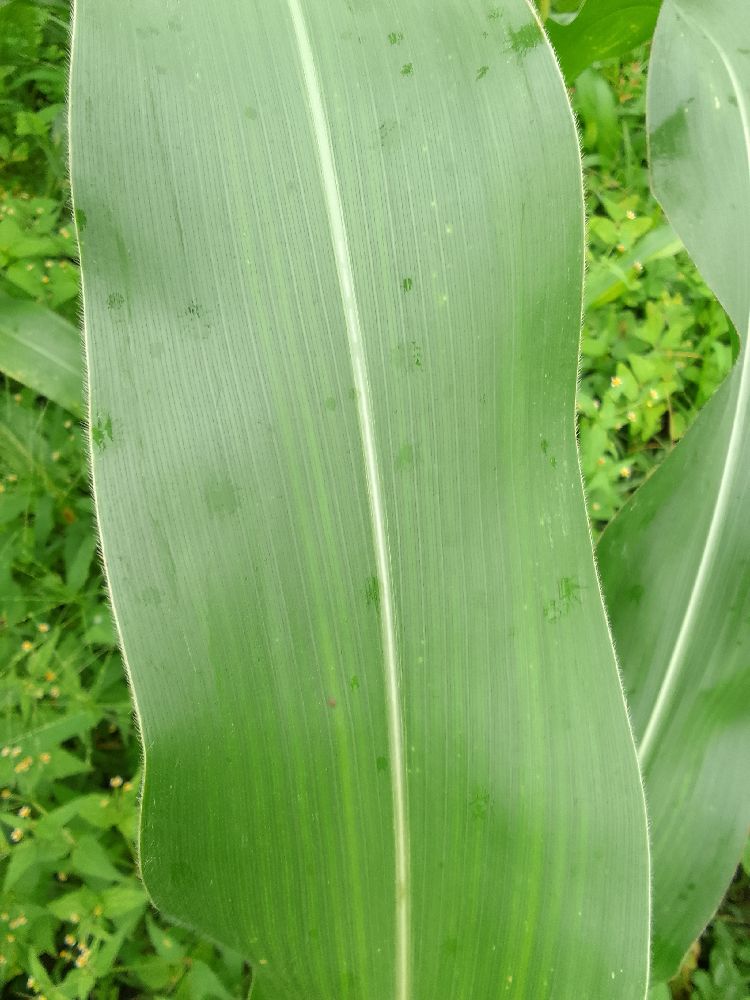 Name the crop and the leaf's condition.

maize, healthy
